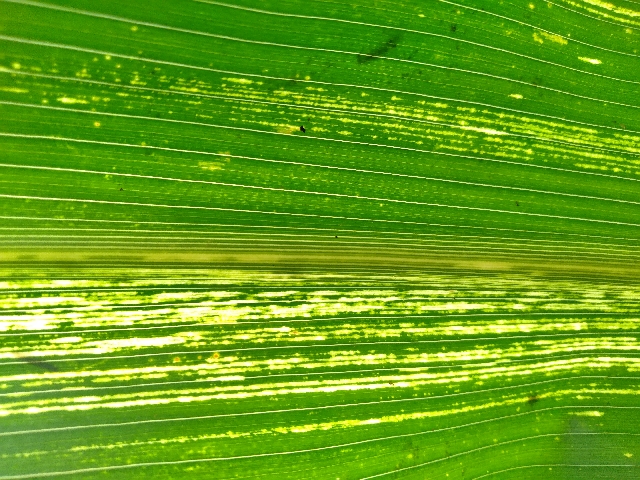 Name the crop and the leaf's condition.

maize, maize streak virus
